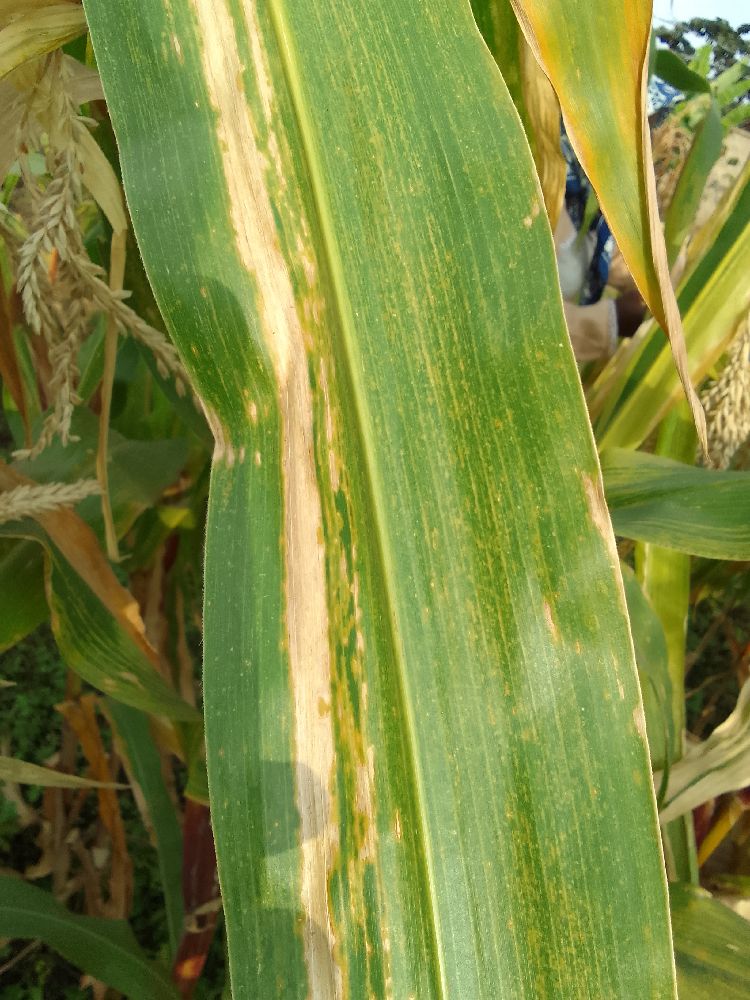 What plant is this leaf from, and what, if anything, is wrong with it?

maize, maize lethal necrosis
